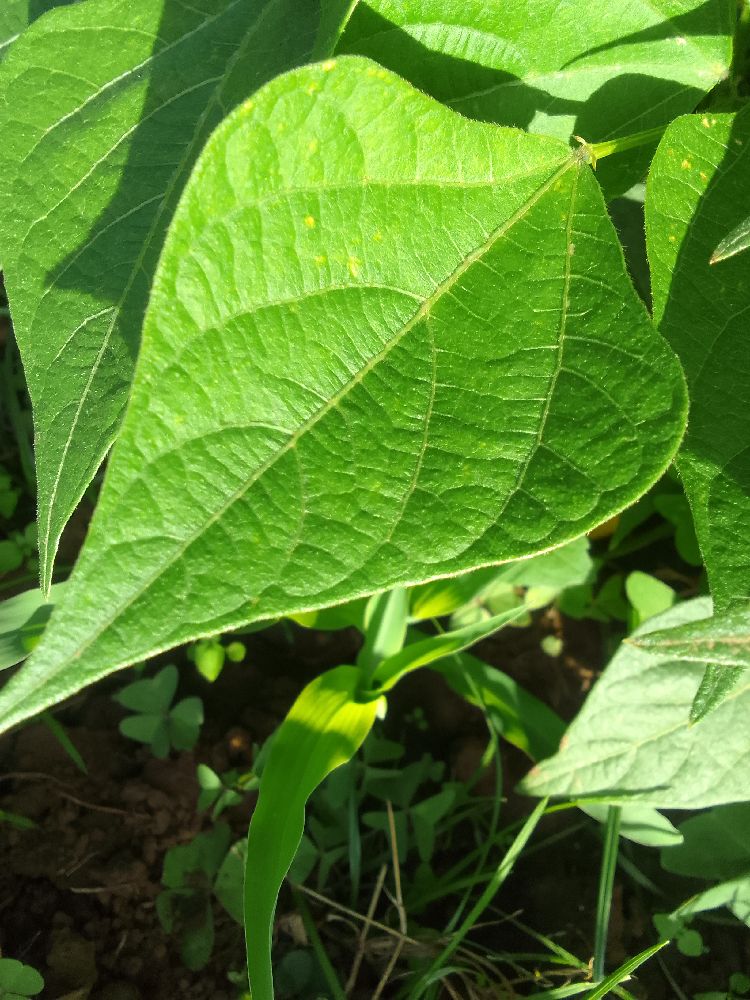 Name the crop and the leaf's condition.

common bean, healthy
